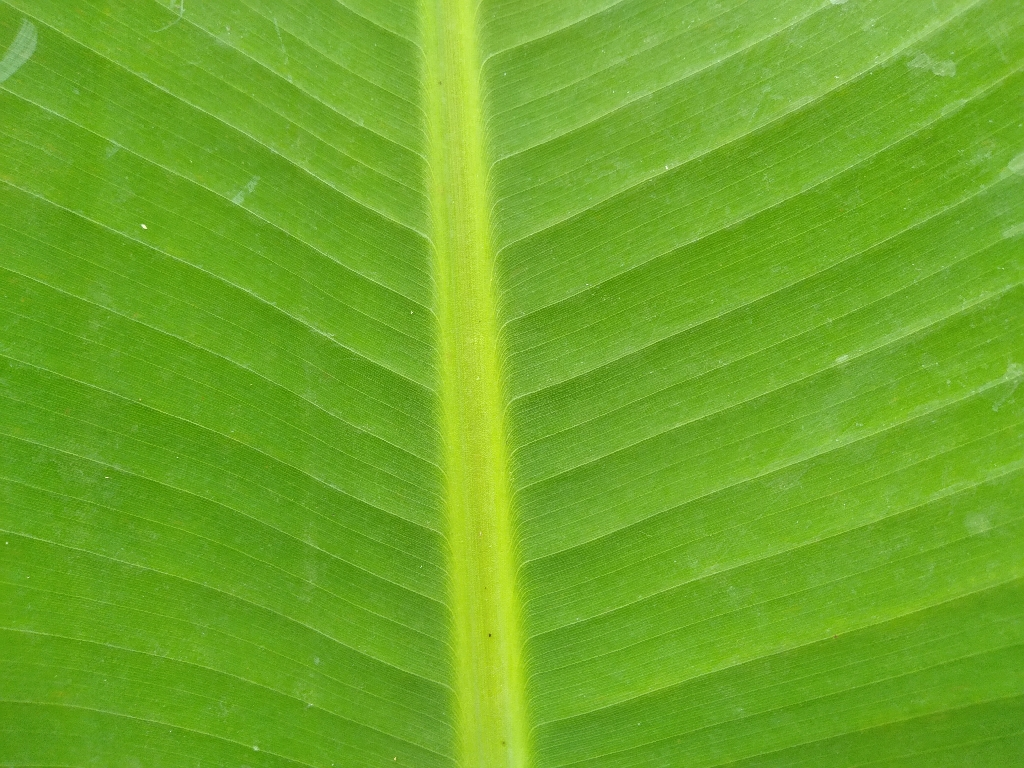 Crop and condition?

banana, healthy
